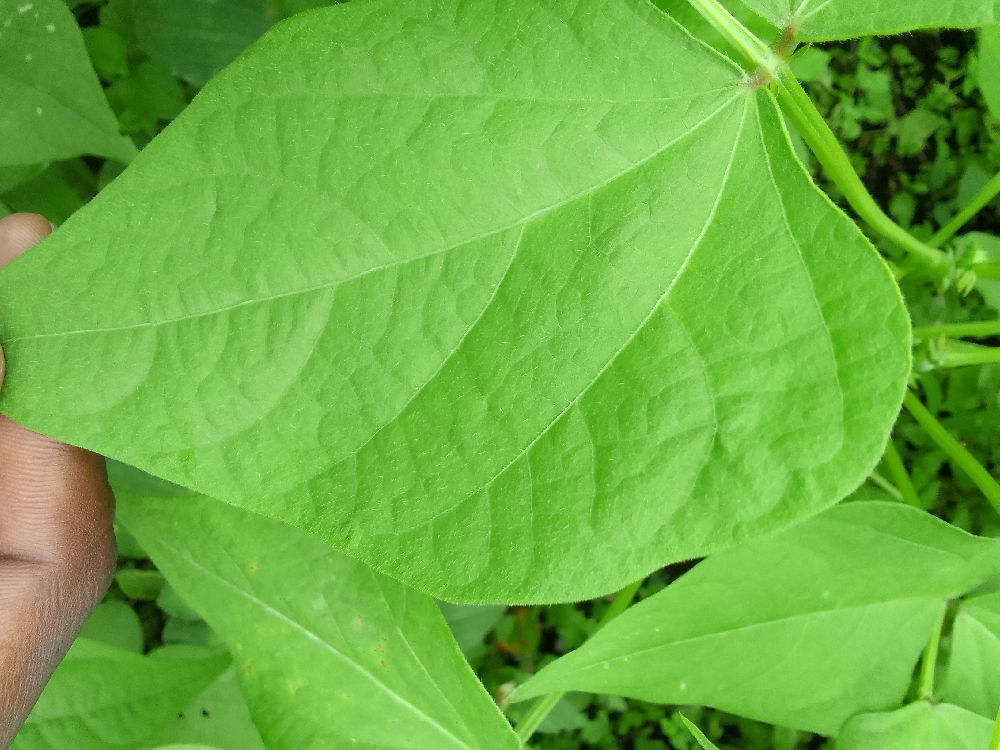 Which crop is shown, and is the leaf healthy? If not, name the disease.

common bean, healthy
